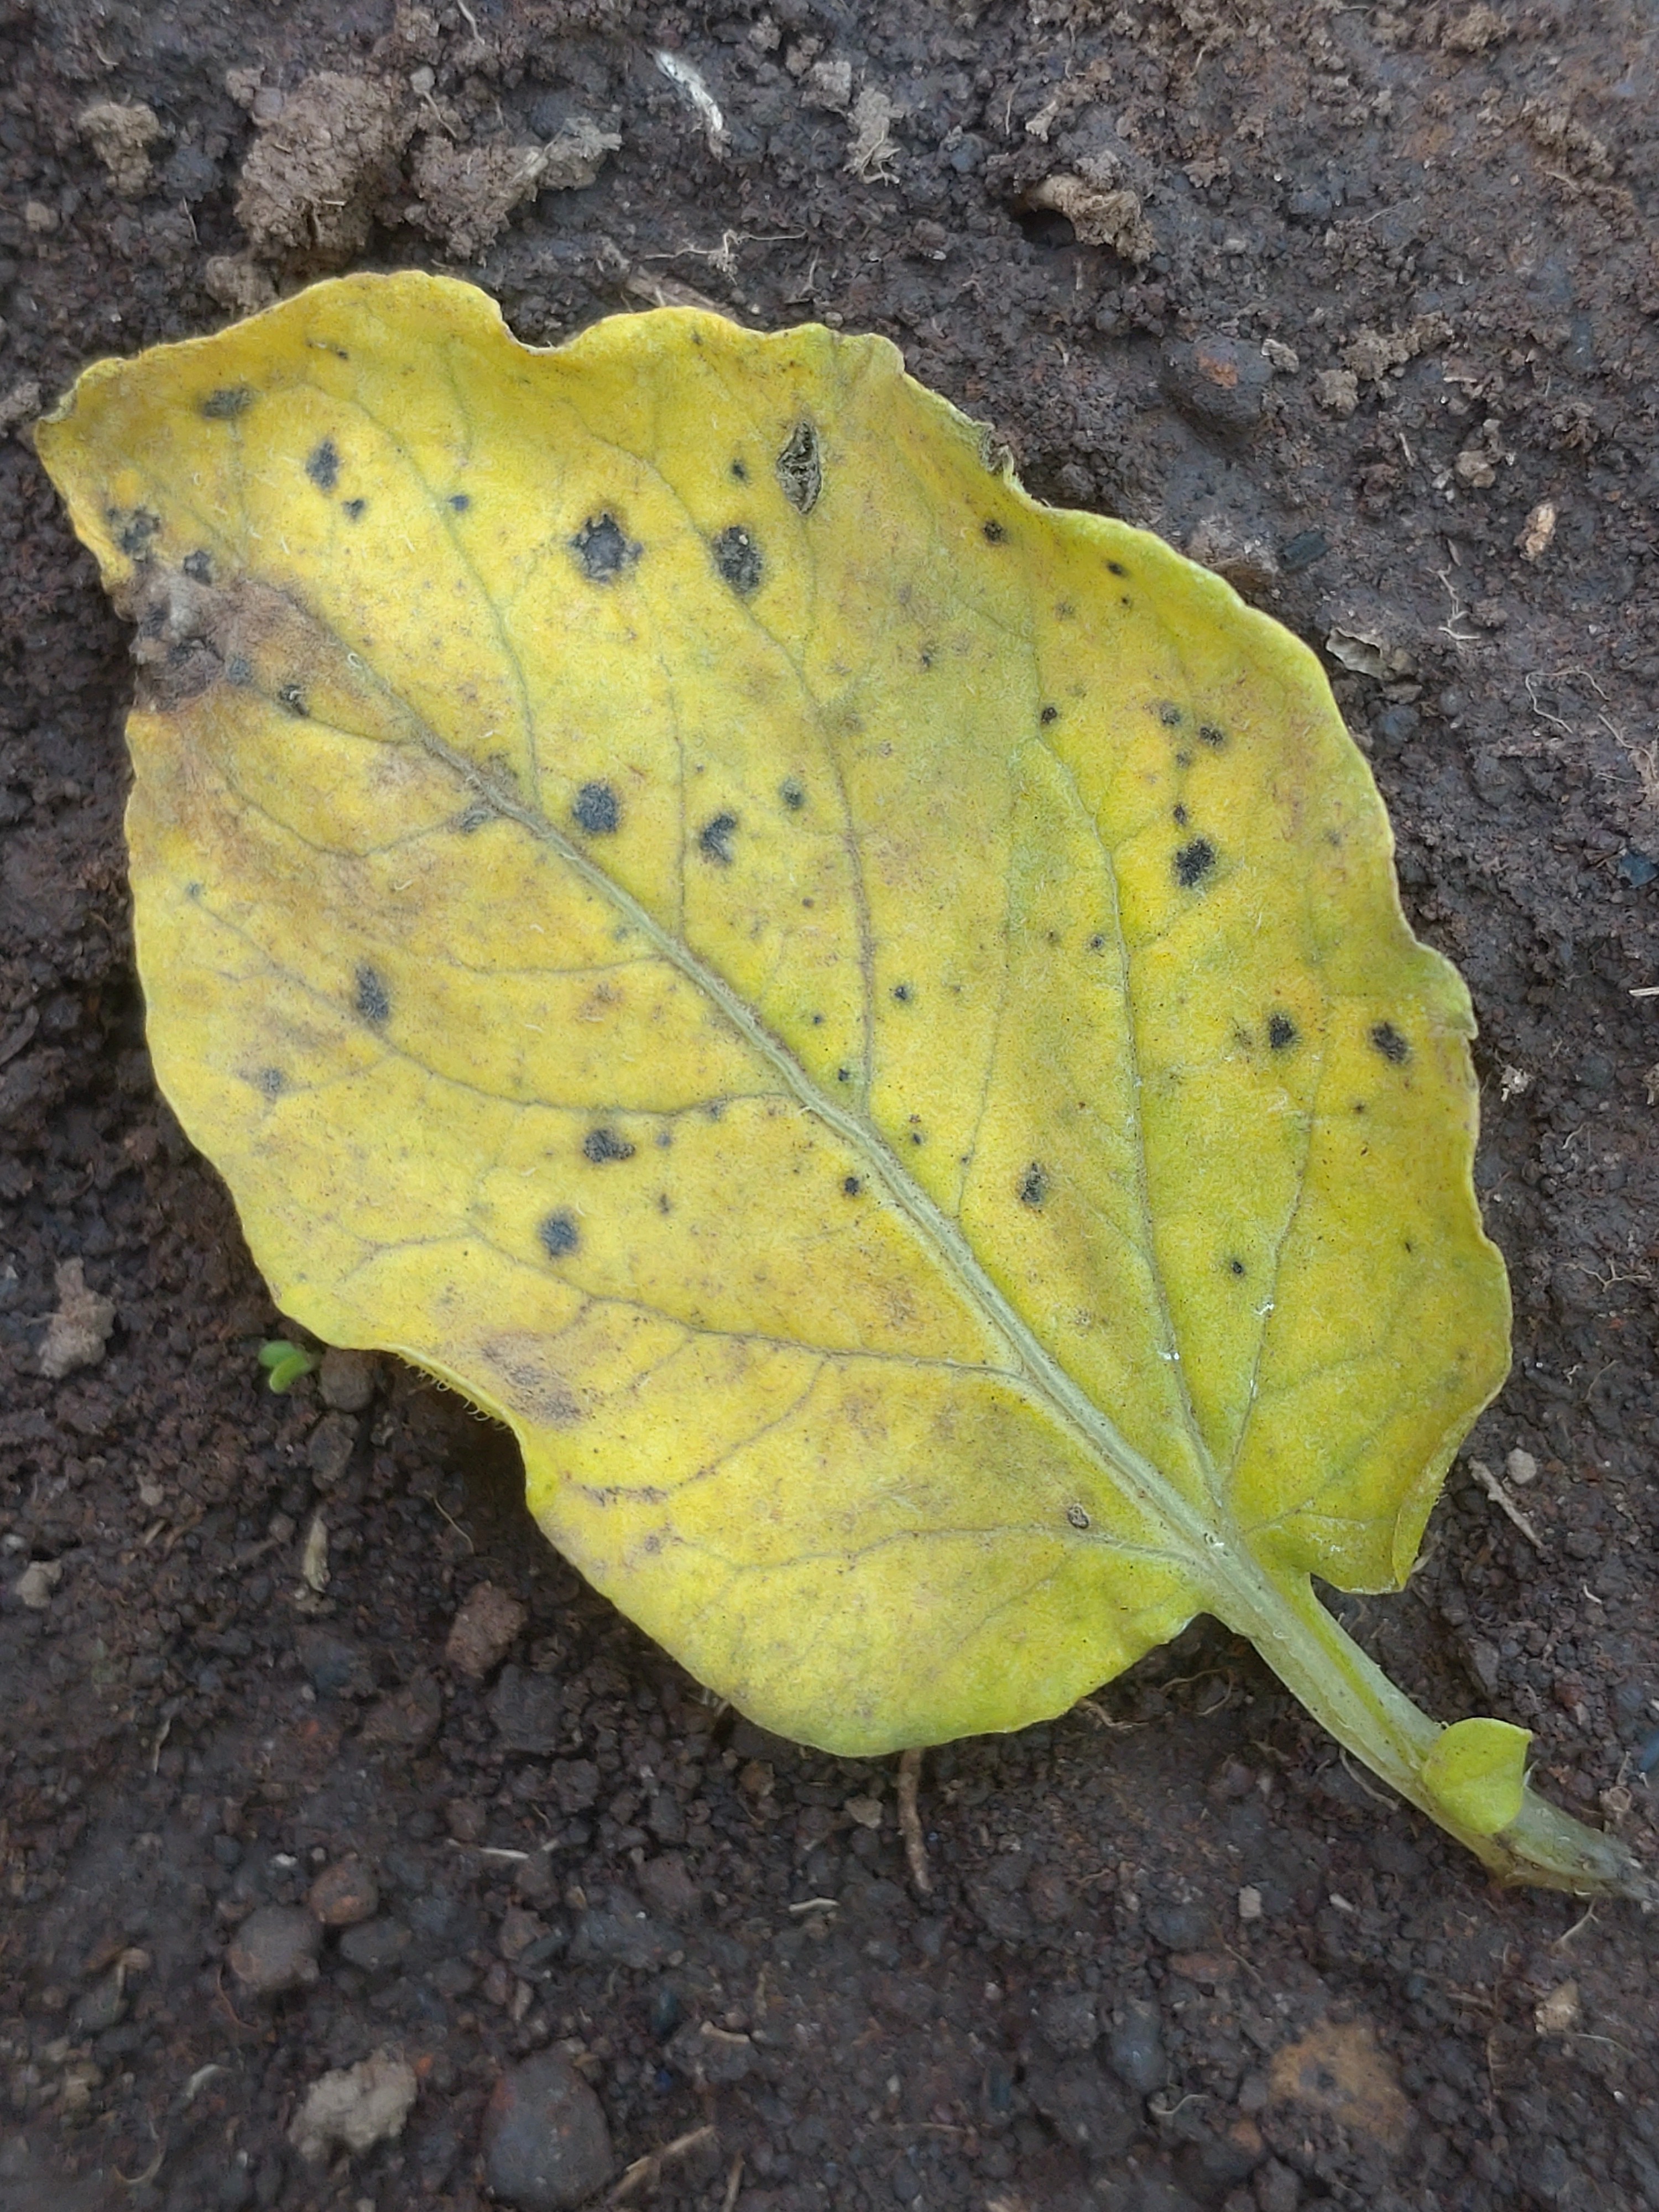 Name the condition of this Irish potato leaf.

late blight
